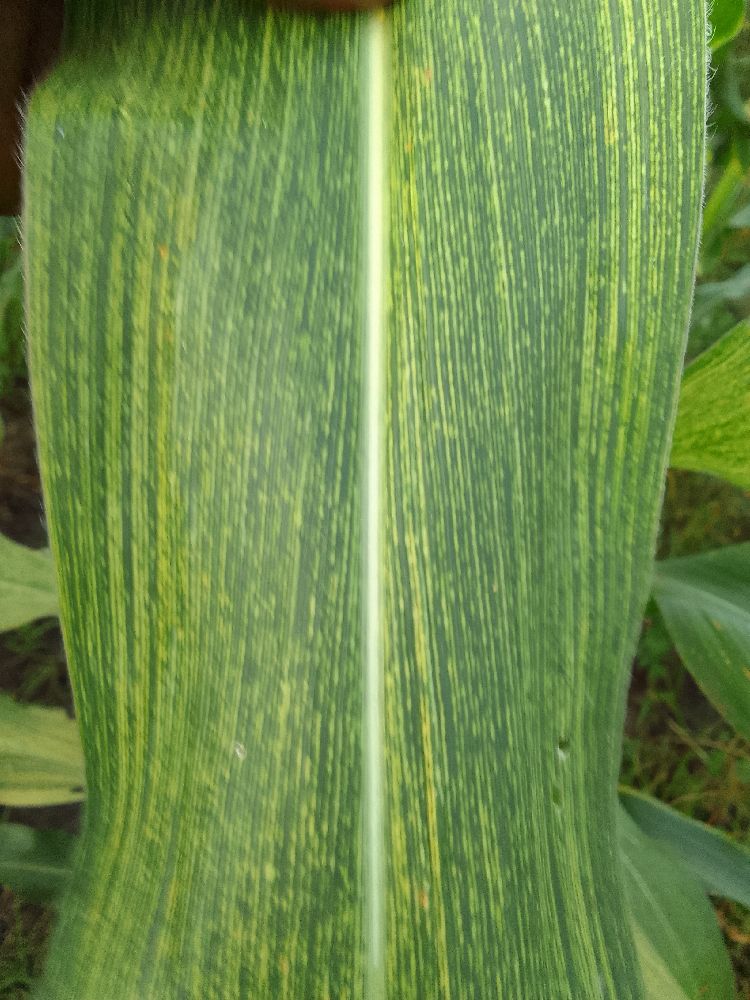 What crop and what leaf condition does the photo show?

maize, maize streak virus
